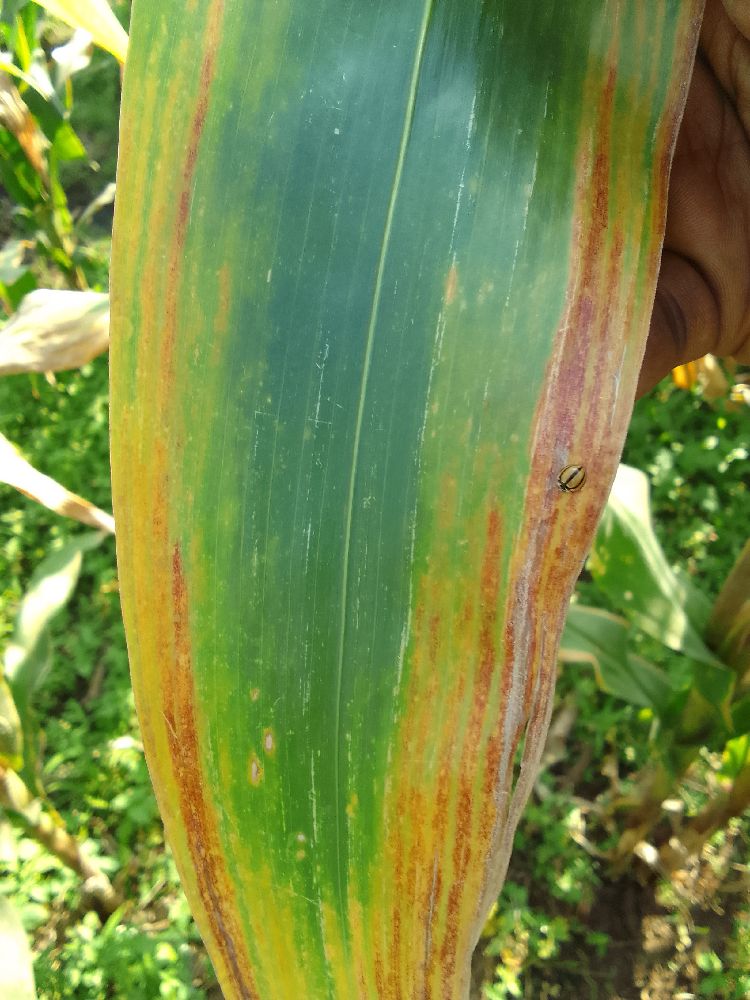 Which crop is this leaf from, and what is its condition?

maize, maize lethal necrosis
